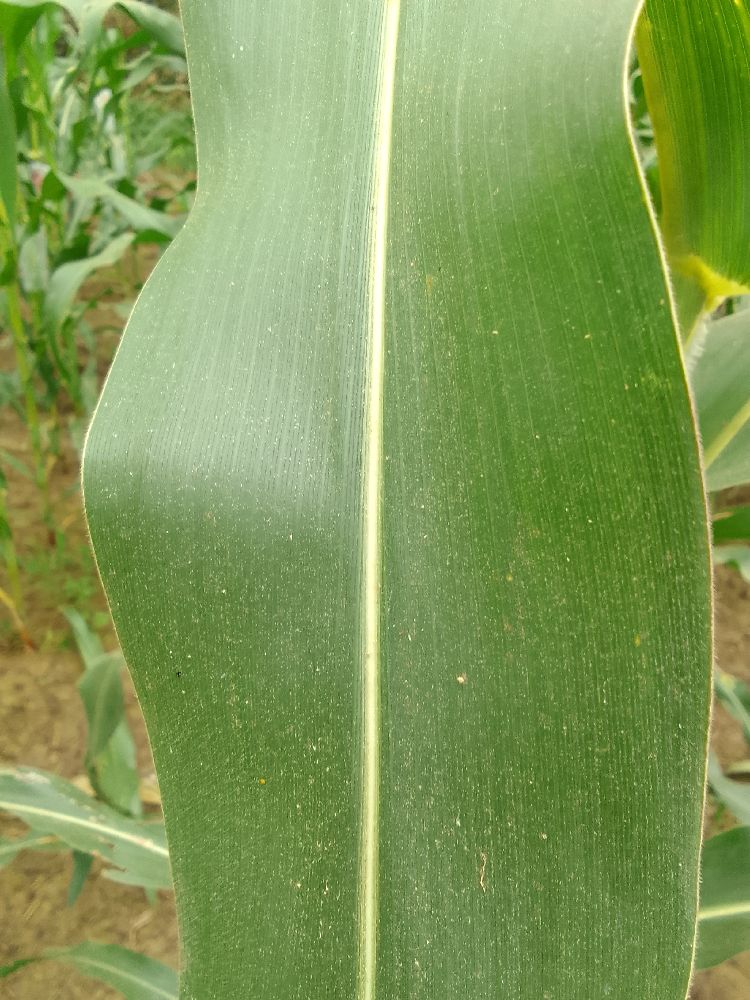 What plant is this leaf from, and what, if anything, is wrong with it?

maize, healthy
